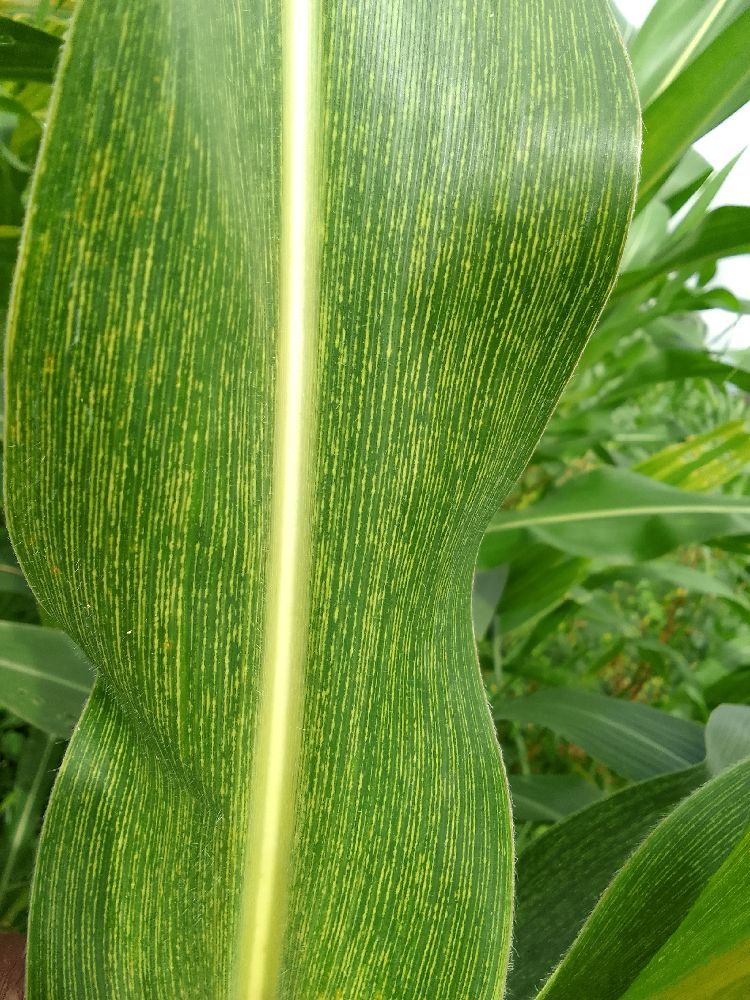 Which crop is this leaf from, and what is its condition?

maize, maize streak virus
